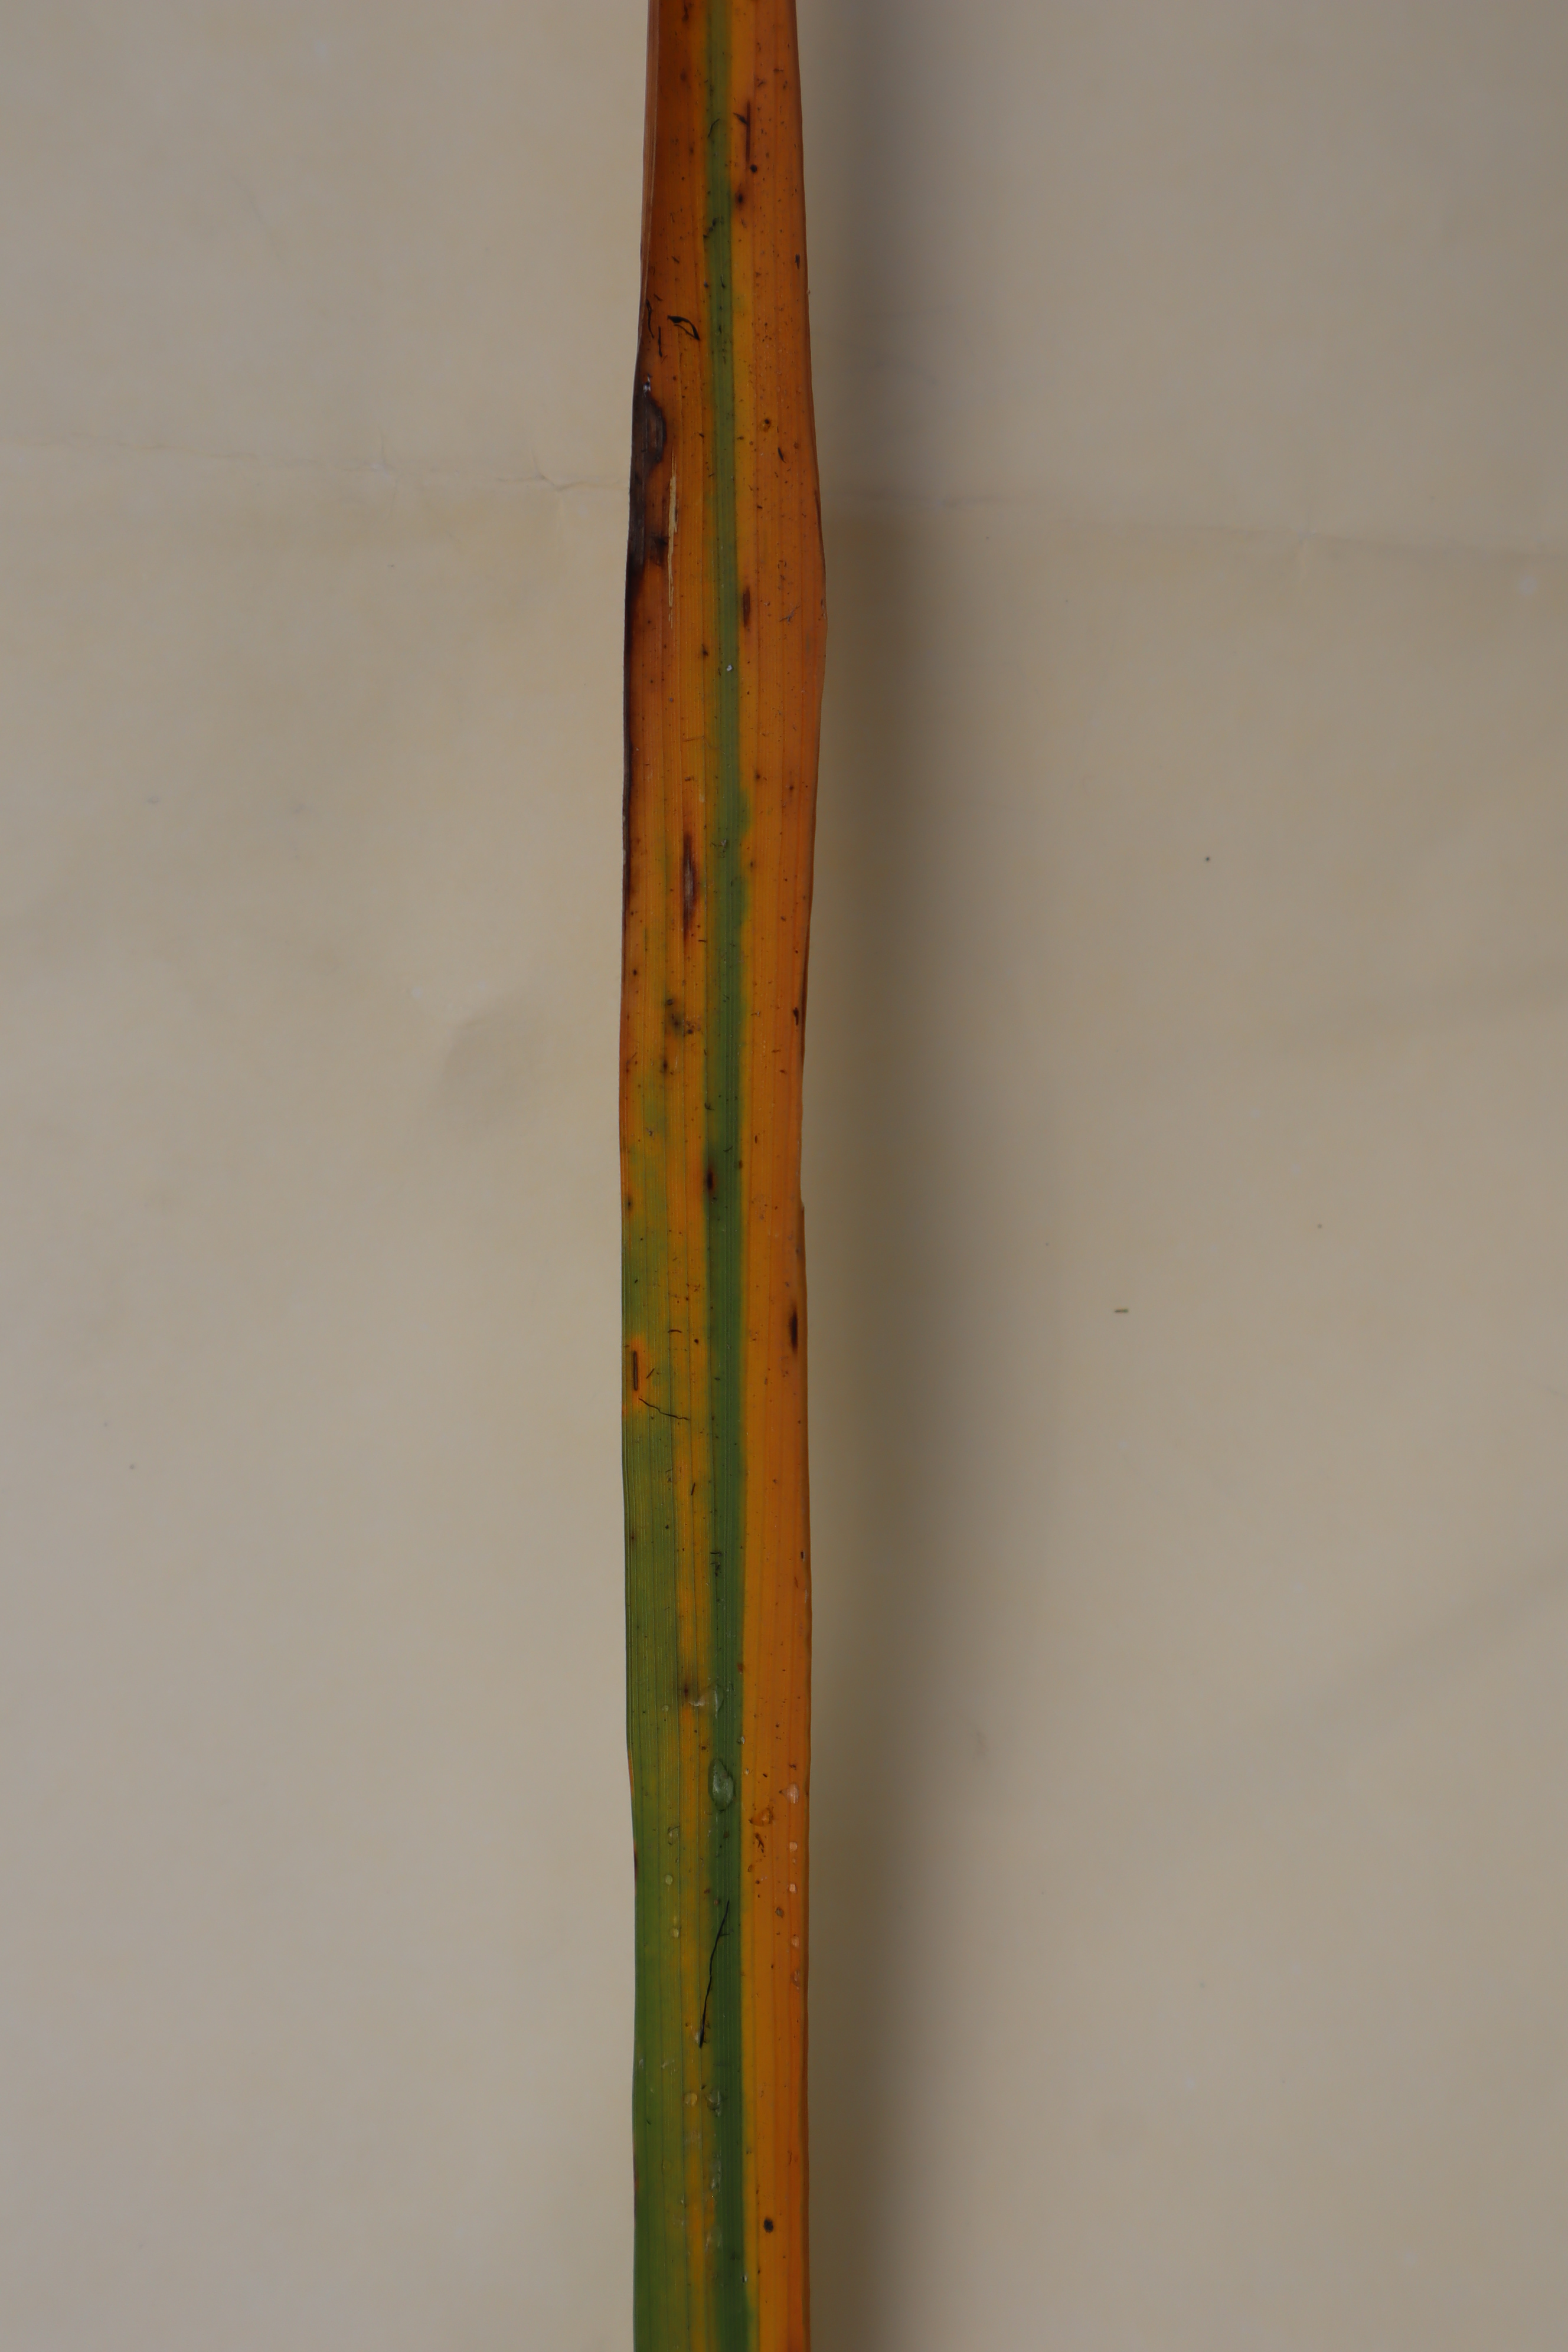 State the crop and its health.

rice, tungro virus disease
